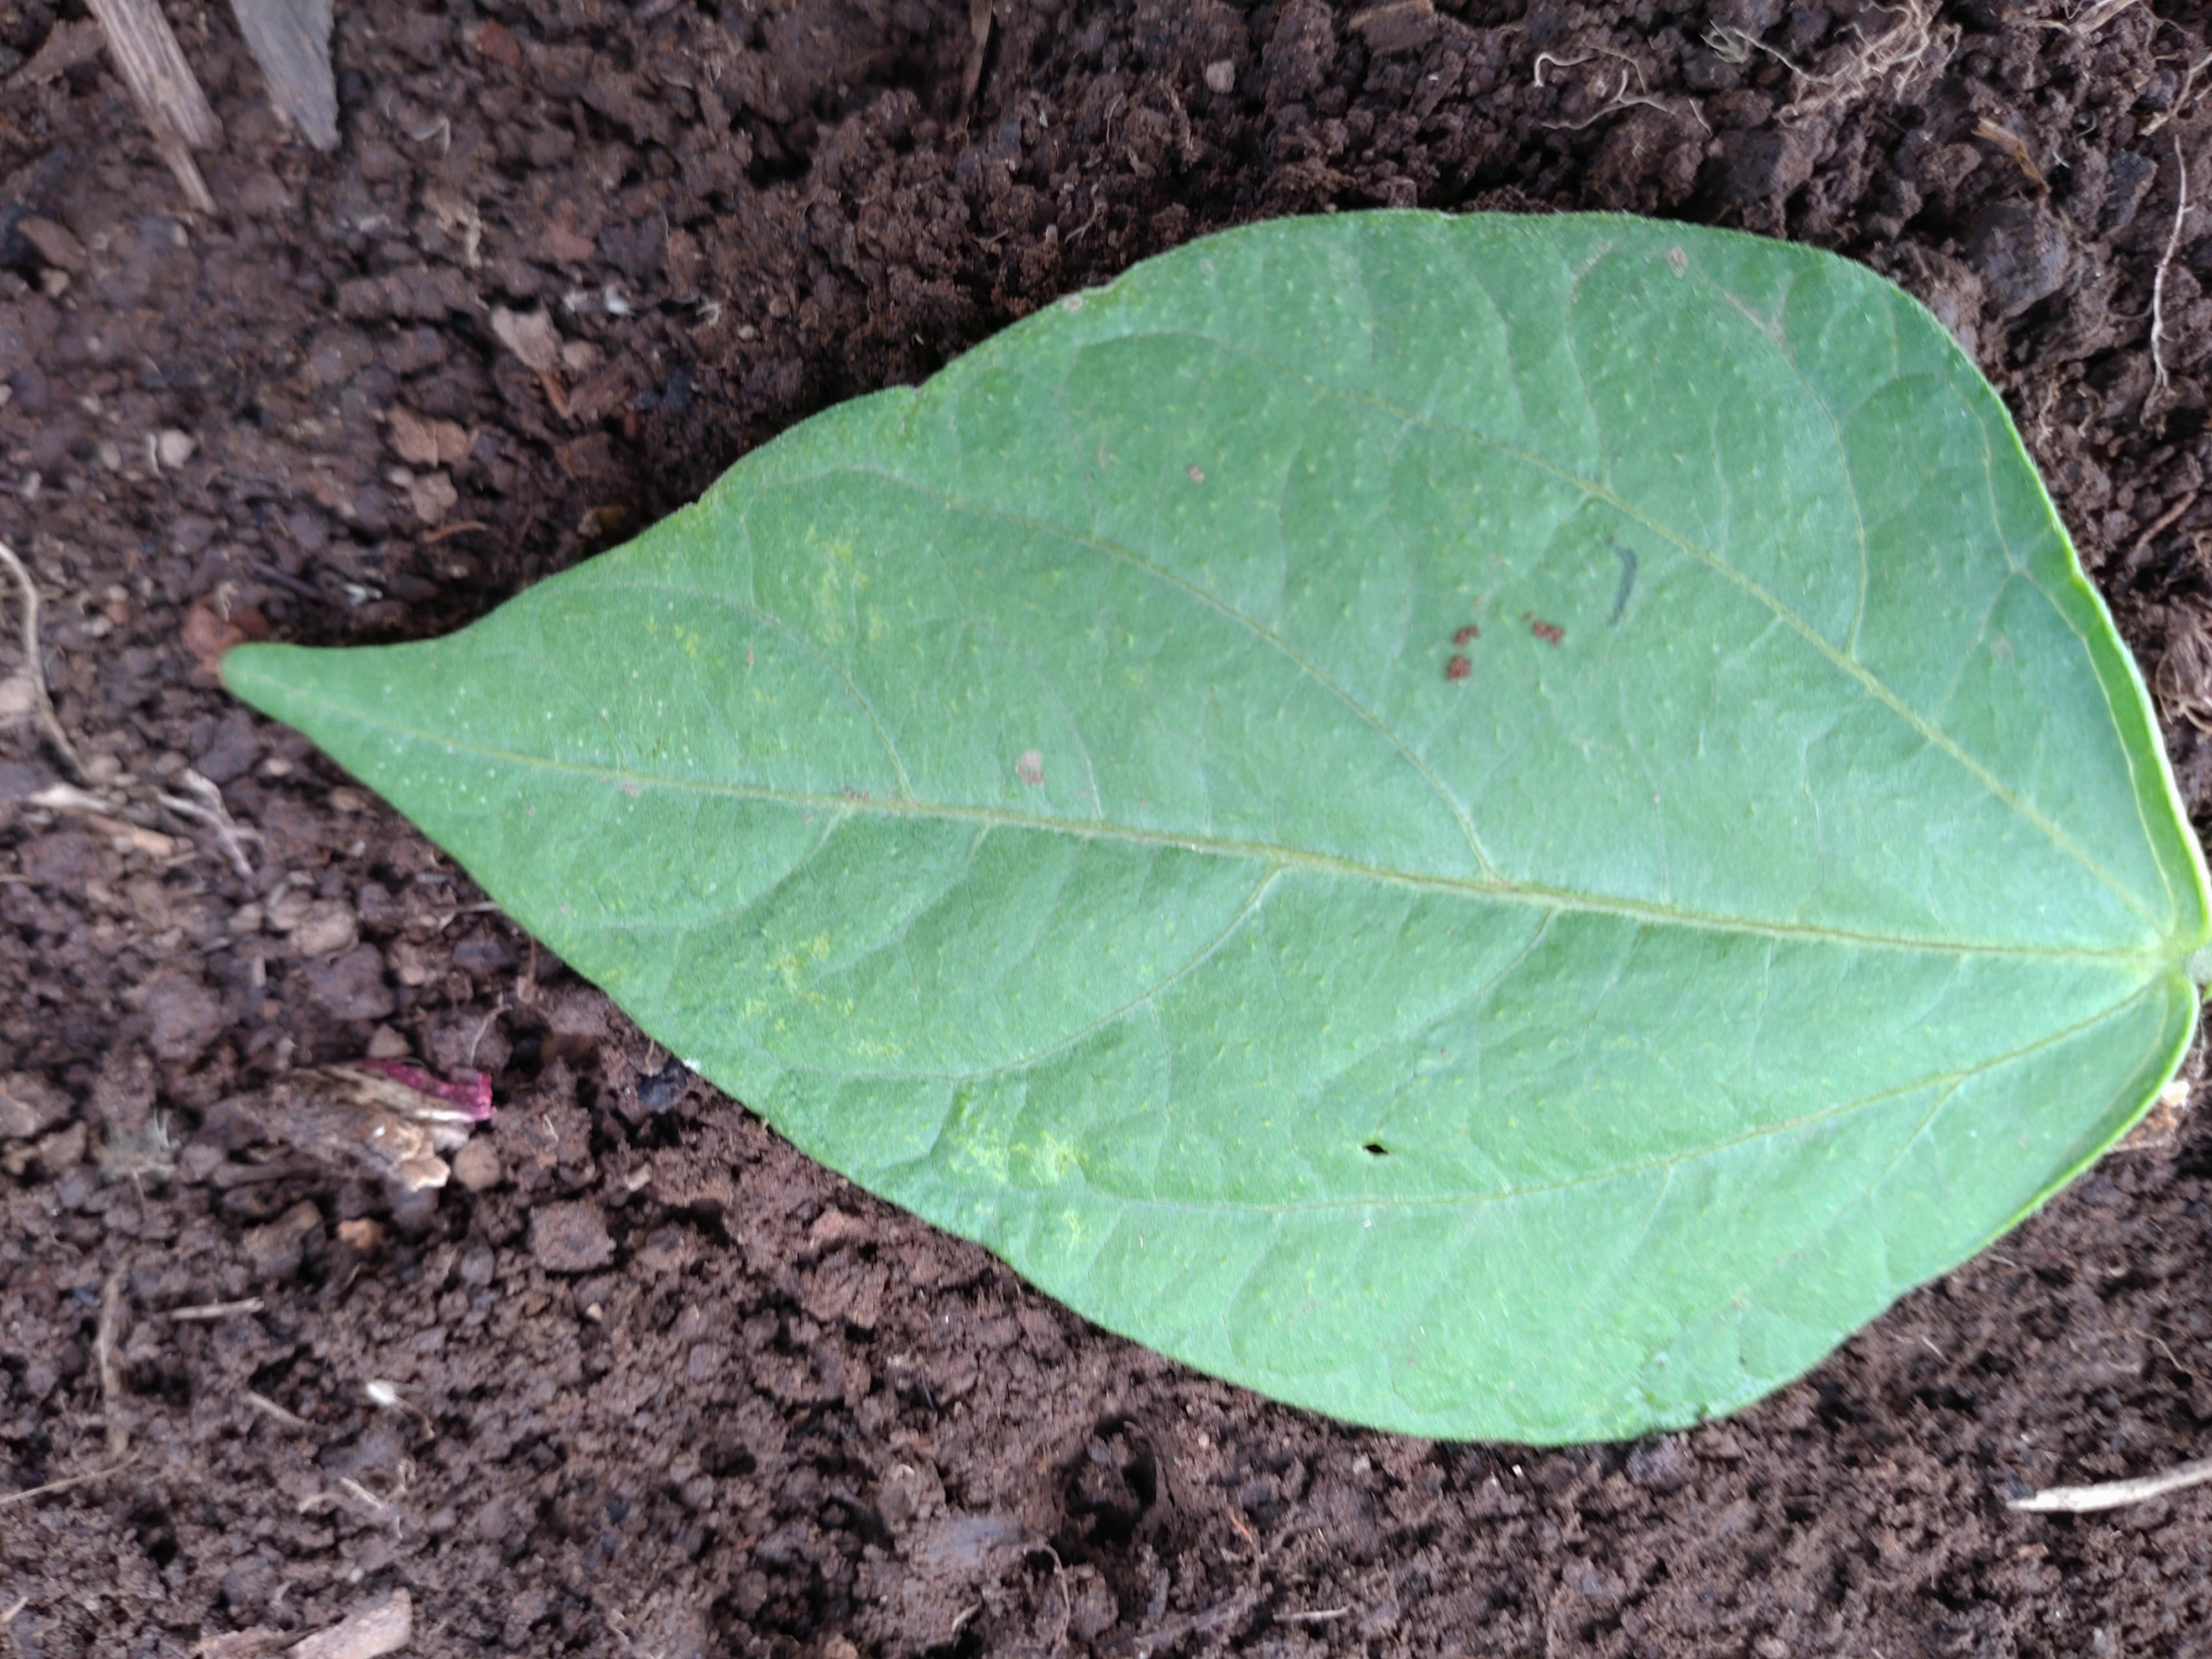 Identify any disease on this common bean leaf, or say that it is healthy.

healthy
